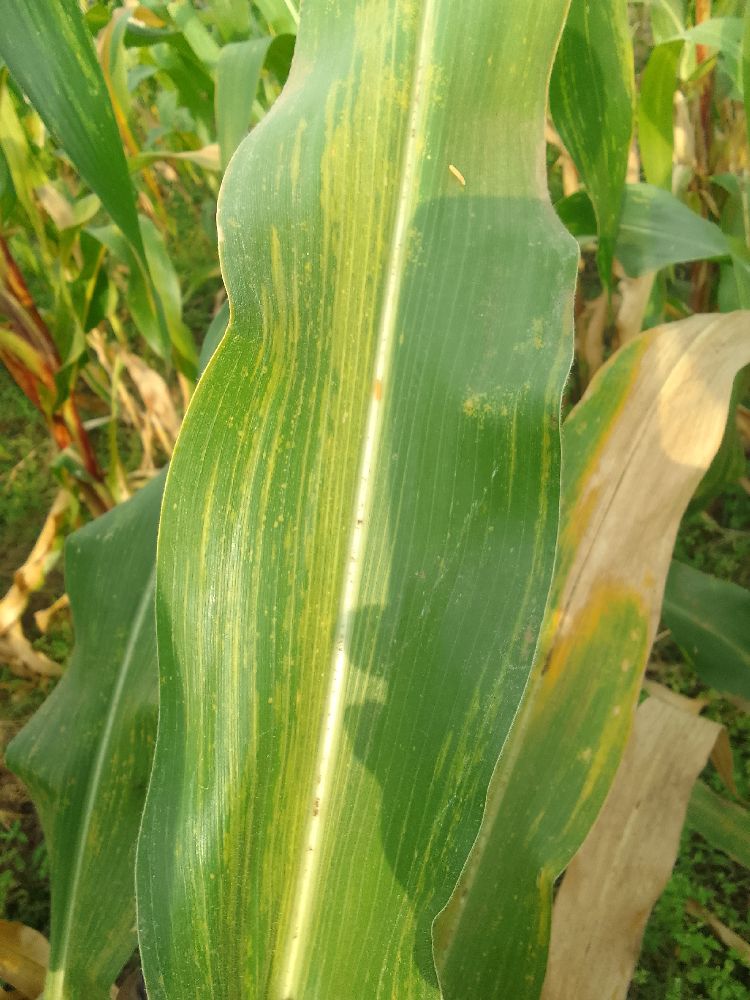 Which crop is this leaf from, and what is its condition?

maize, maize lethal necrosis
